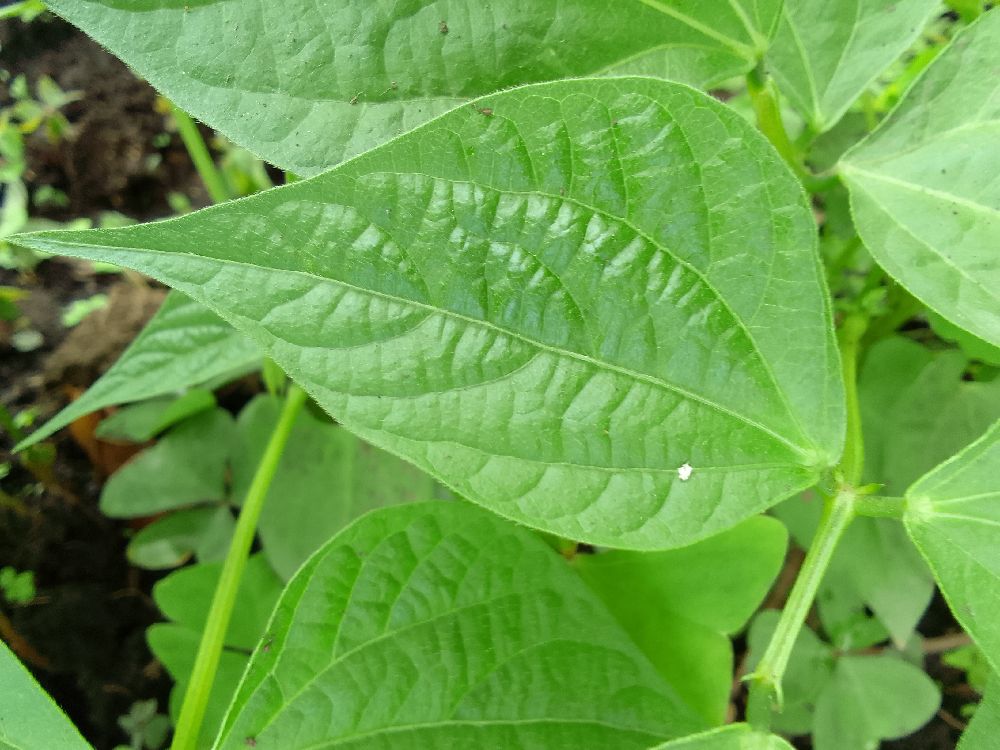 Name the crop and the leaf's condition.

common bean, healthy
